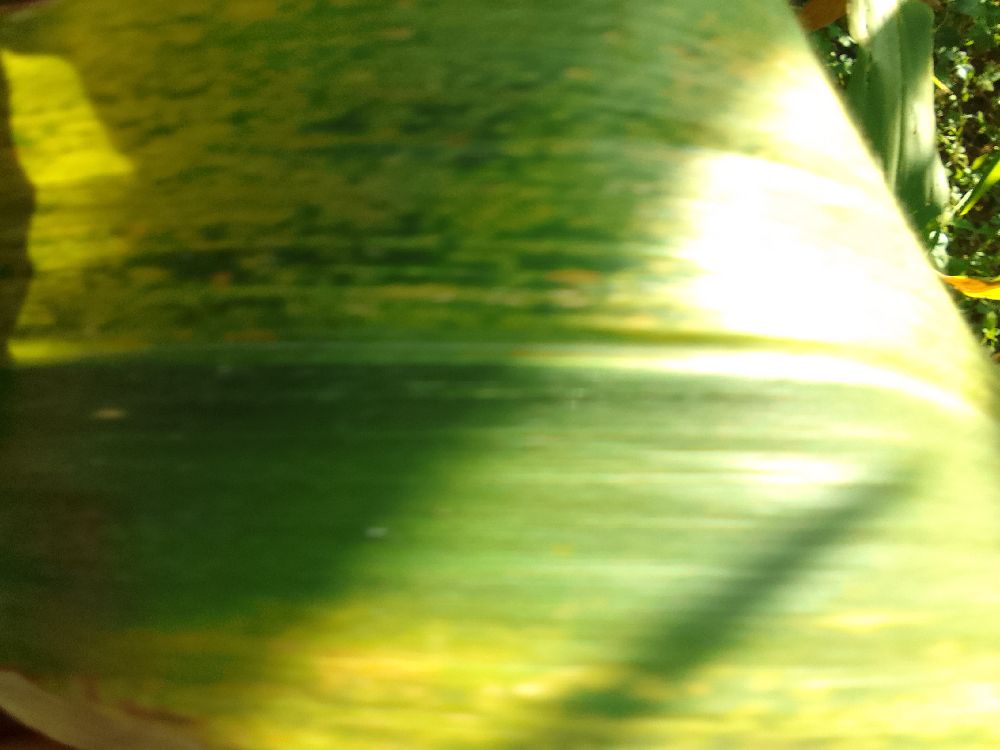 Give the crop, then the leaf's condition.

maize, maize lethal necrosis
